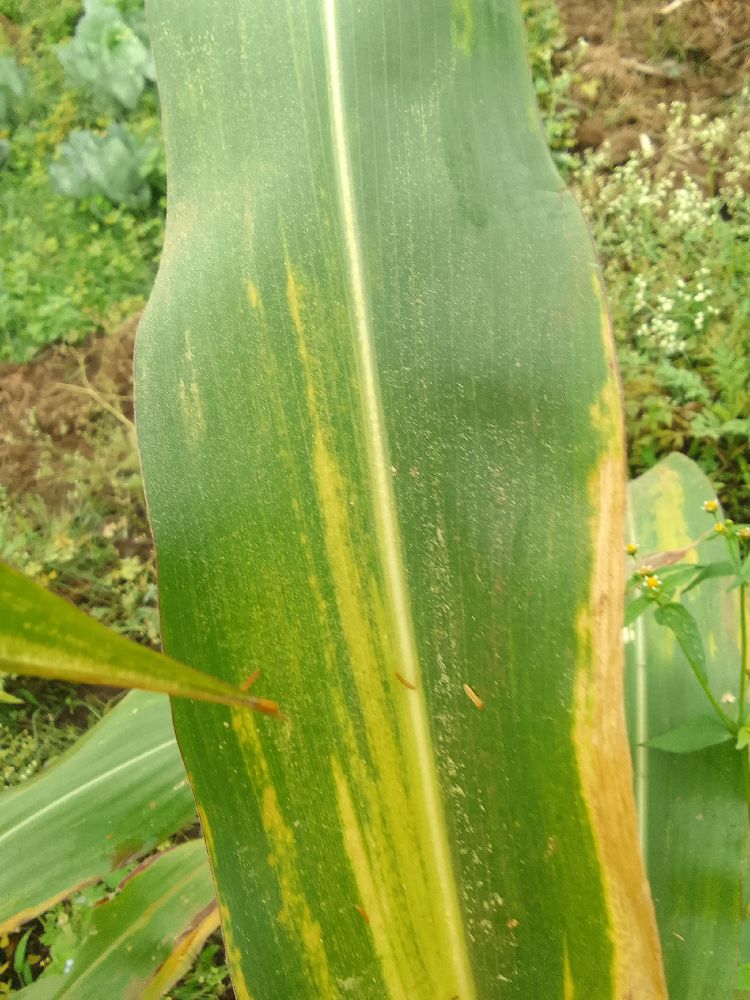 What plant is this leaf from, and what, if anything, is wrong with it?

maize, maize lethal necrosis
